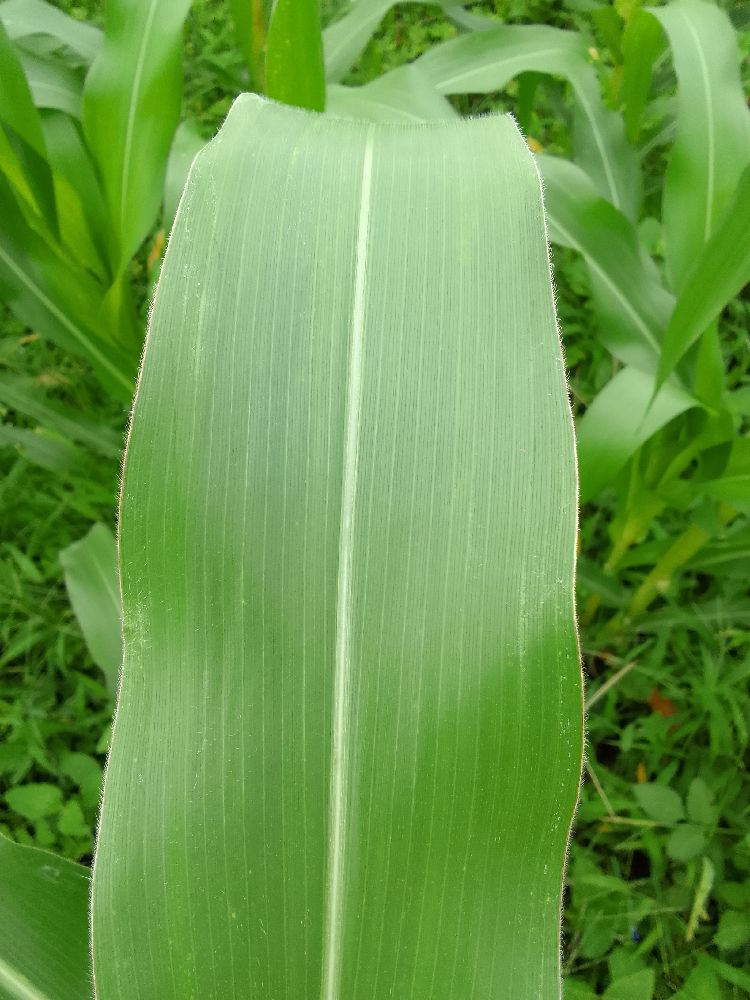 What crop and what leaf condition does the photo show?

maize, healthy
